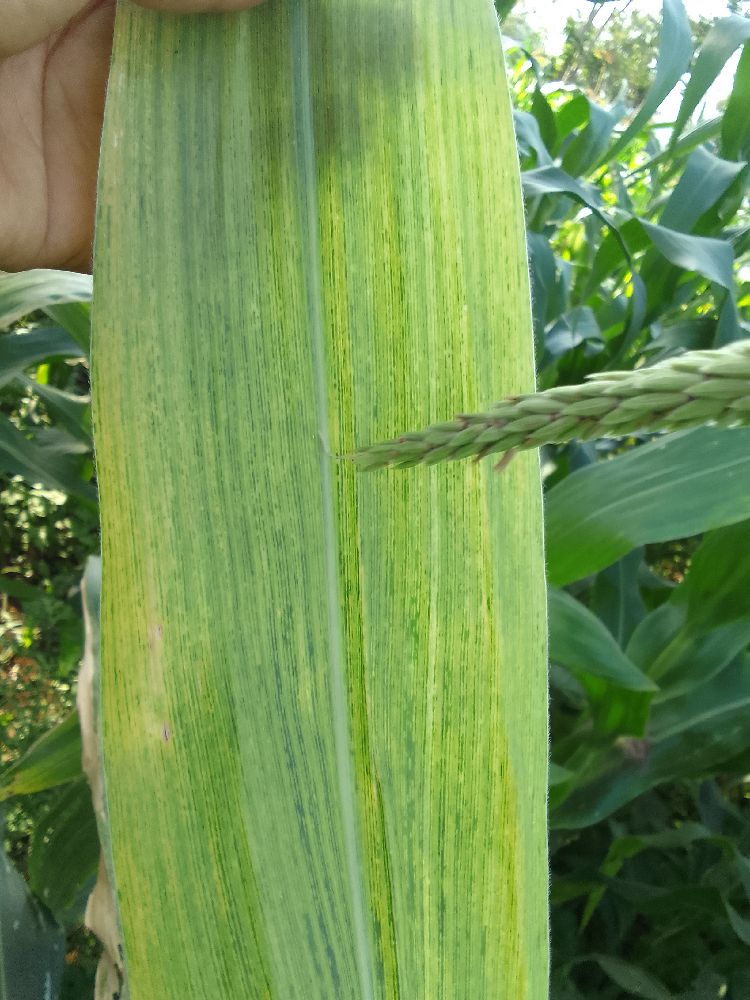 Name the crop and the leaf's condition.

maize, maize lethal necrosis
